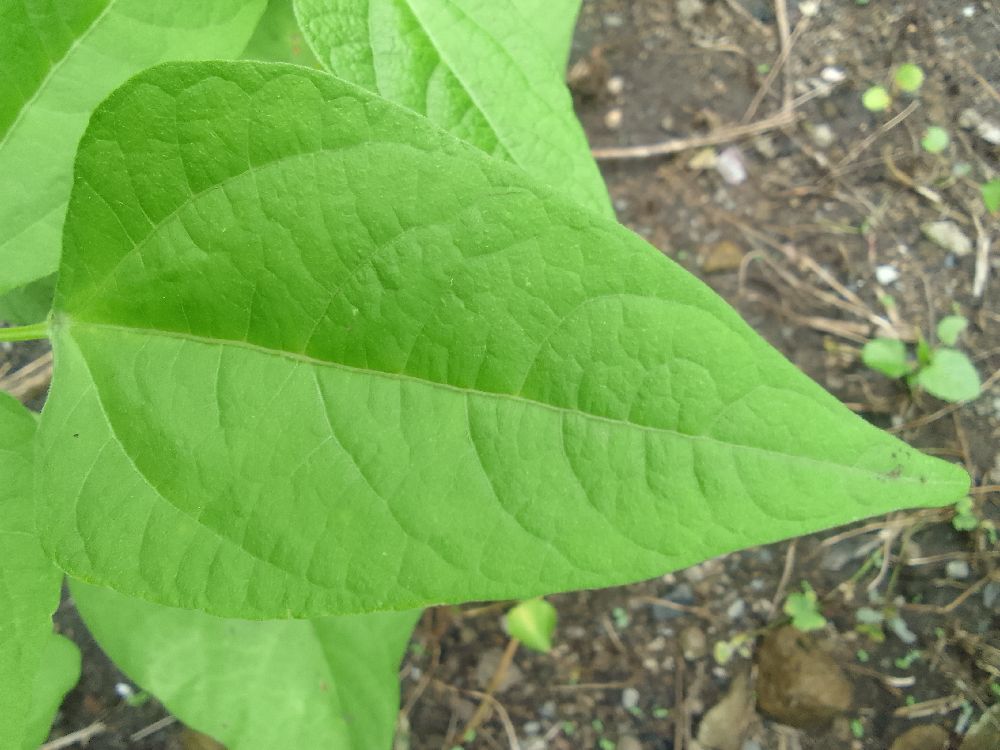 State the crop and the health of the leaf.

common bean, healthy
